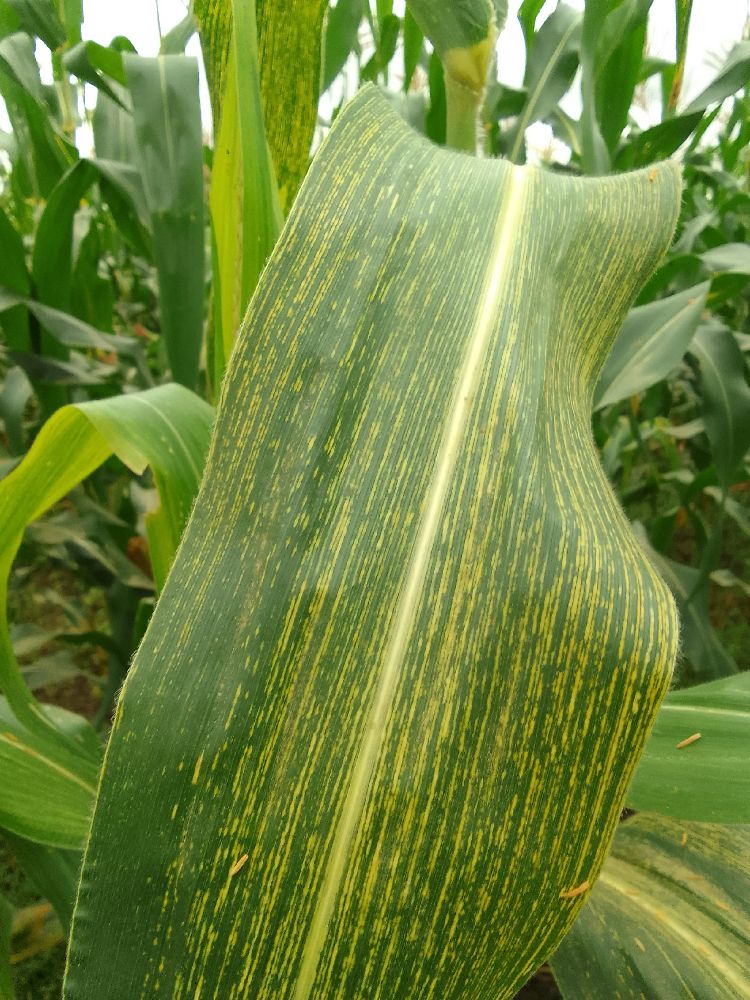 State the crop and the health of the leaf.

maize, maize streak virus
